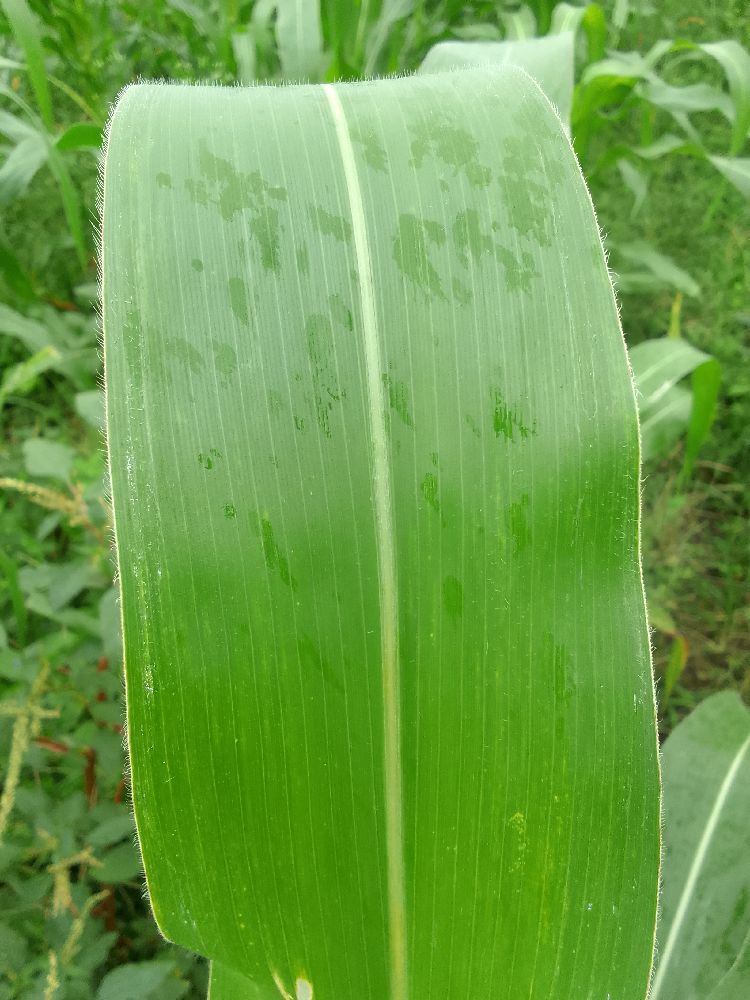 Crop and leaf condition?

maize, healthy
